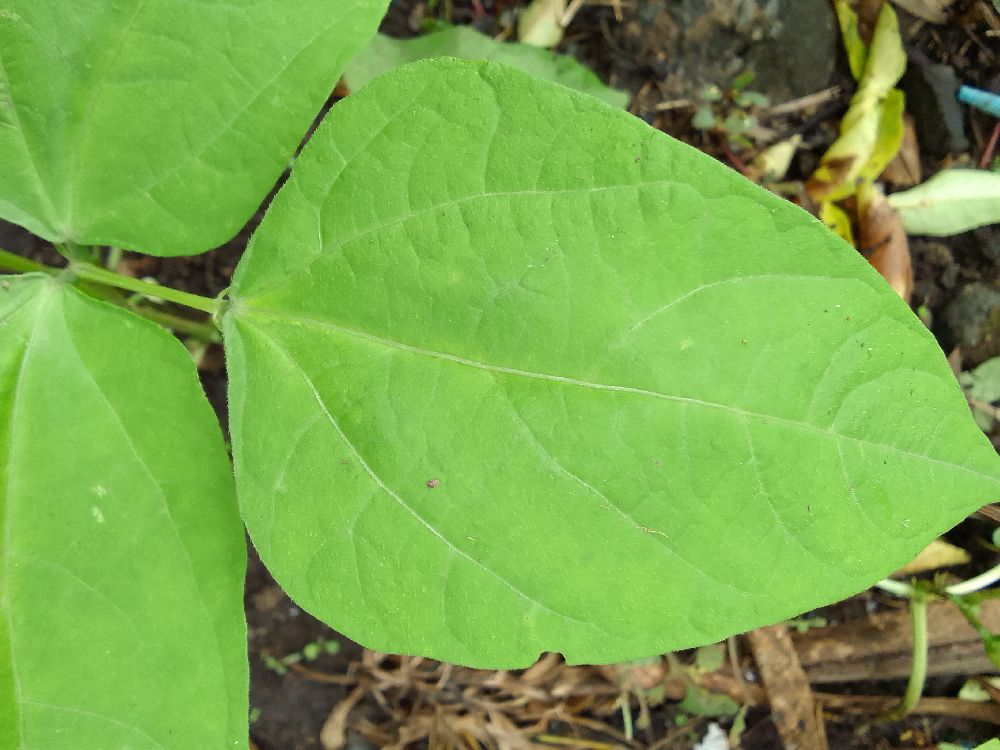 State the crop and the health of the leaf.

common bean, healthy
